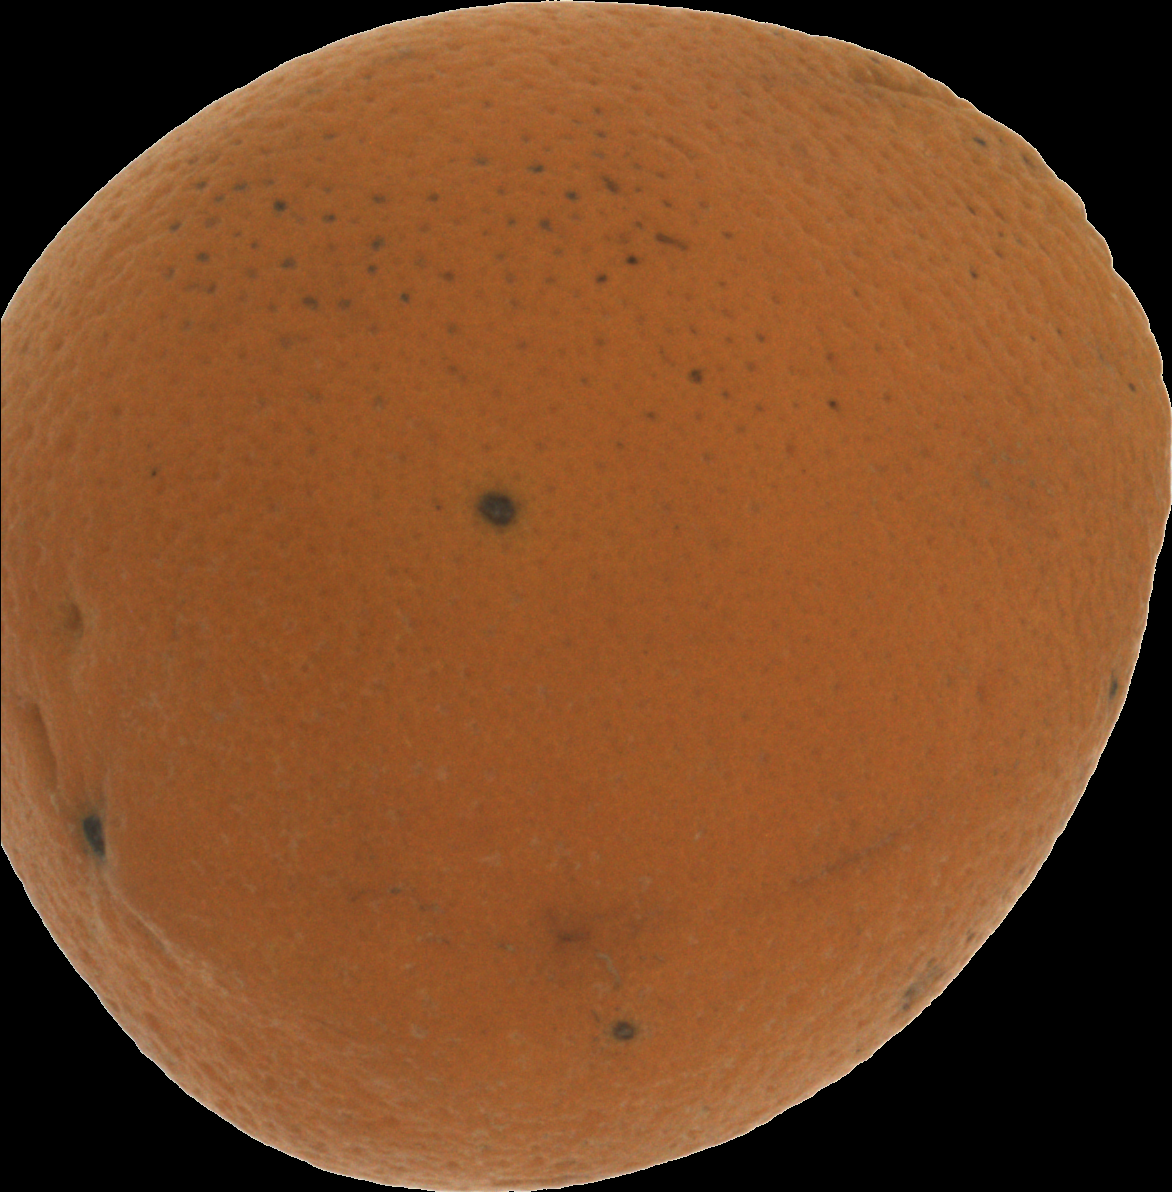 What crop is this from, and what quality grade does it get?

orange, bad
